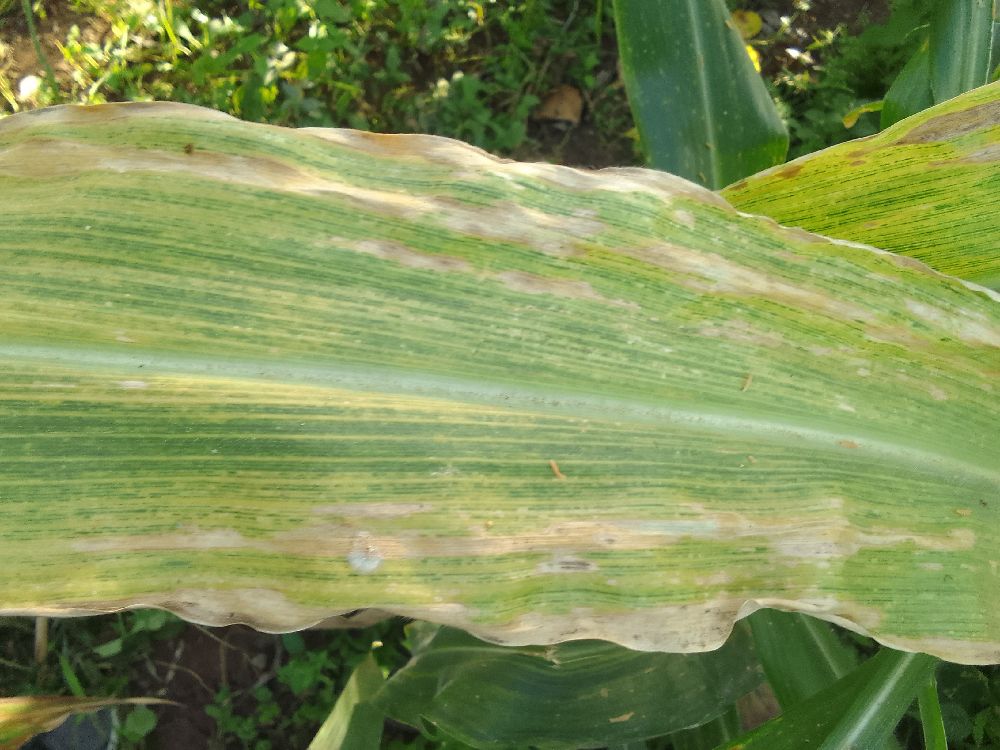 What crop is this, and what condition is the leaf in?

maize, maize lethal necrosis
